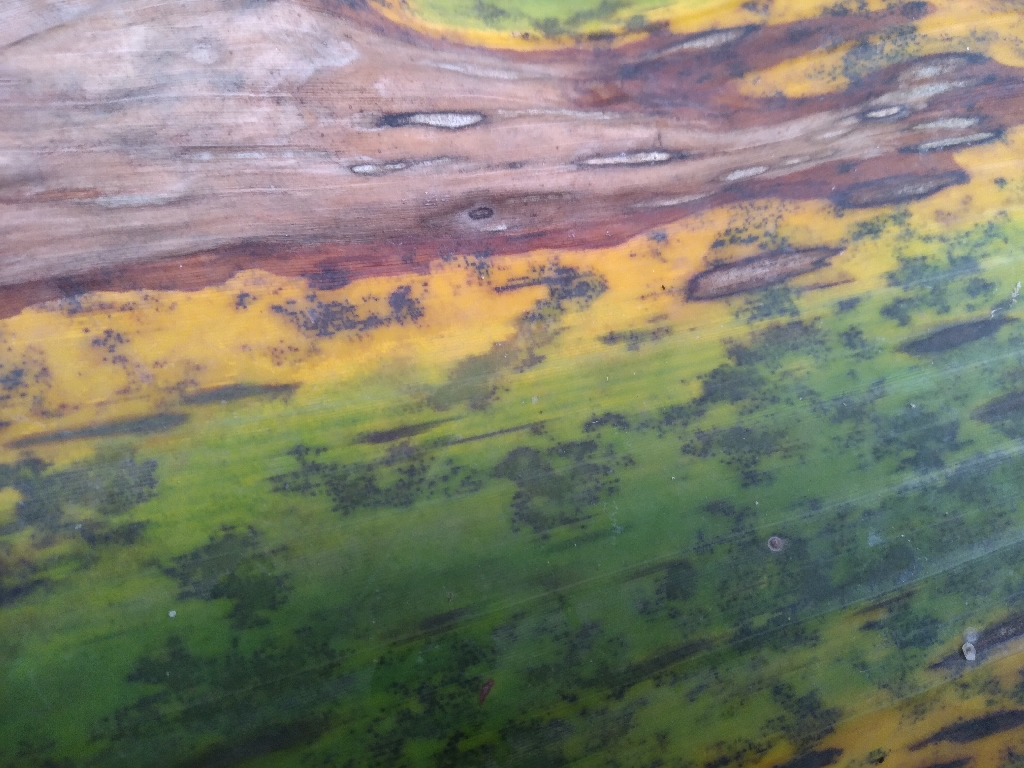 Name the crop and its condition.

banana, black sigatoka
